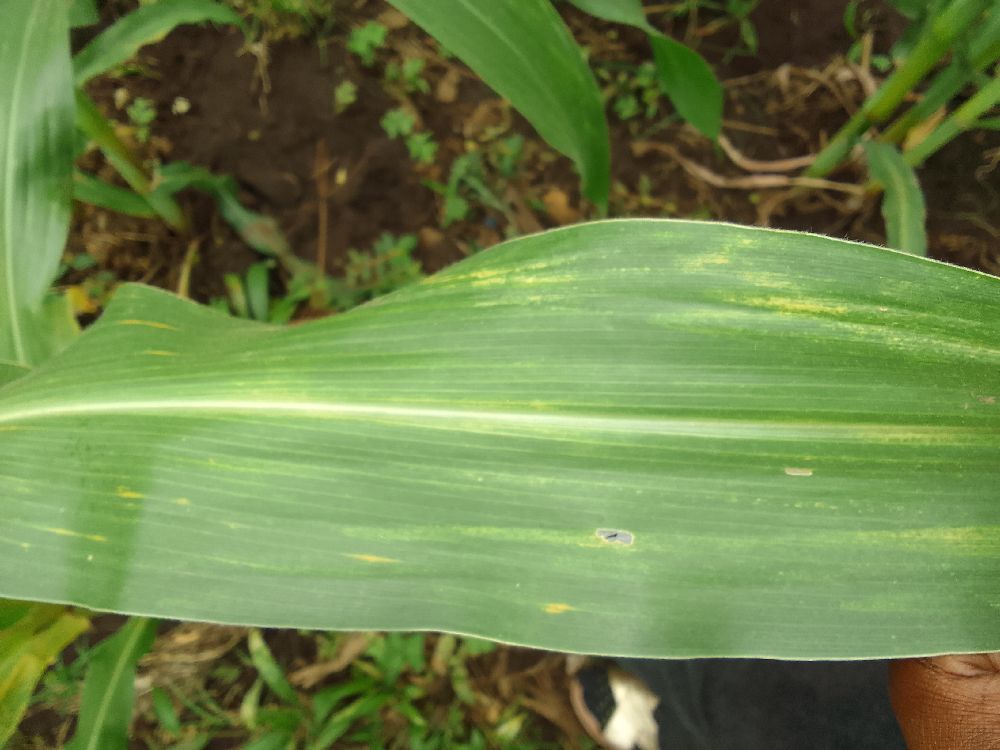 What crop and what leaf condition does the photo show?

maize, maize lethal necrosis
